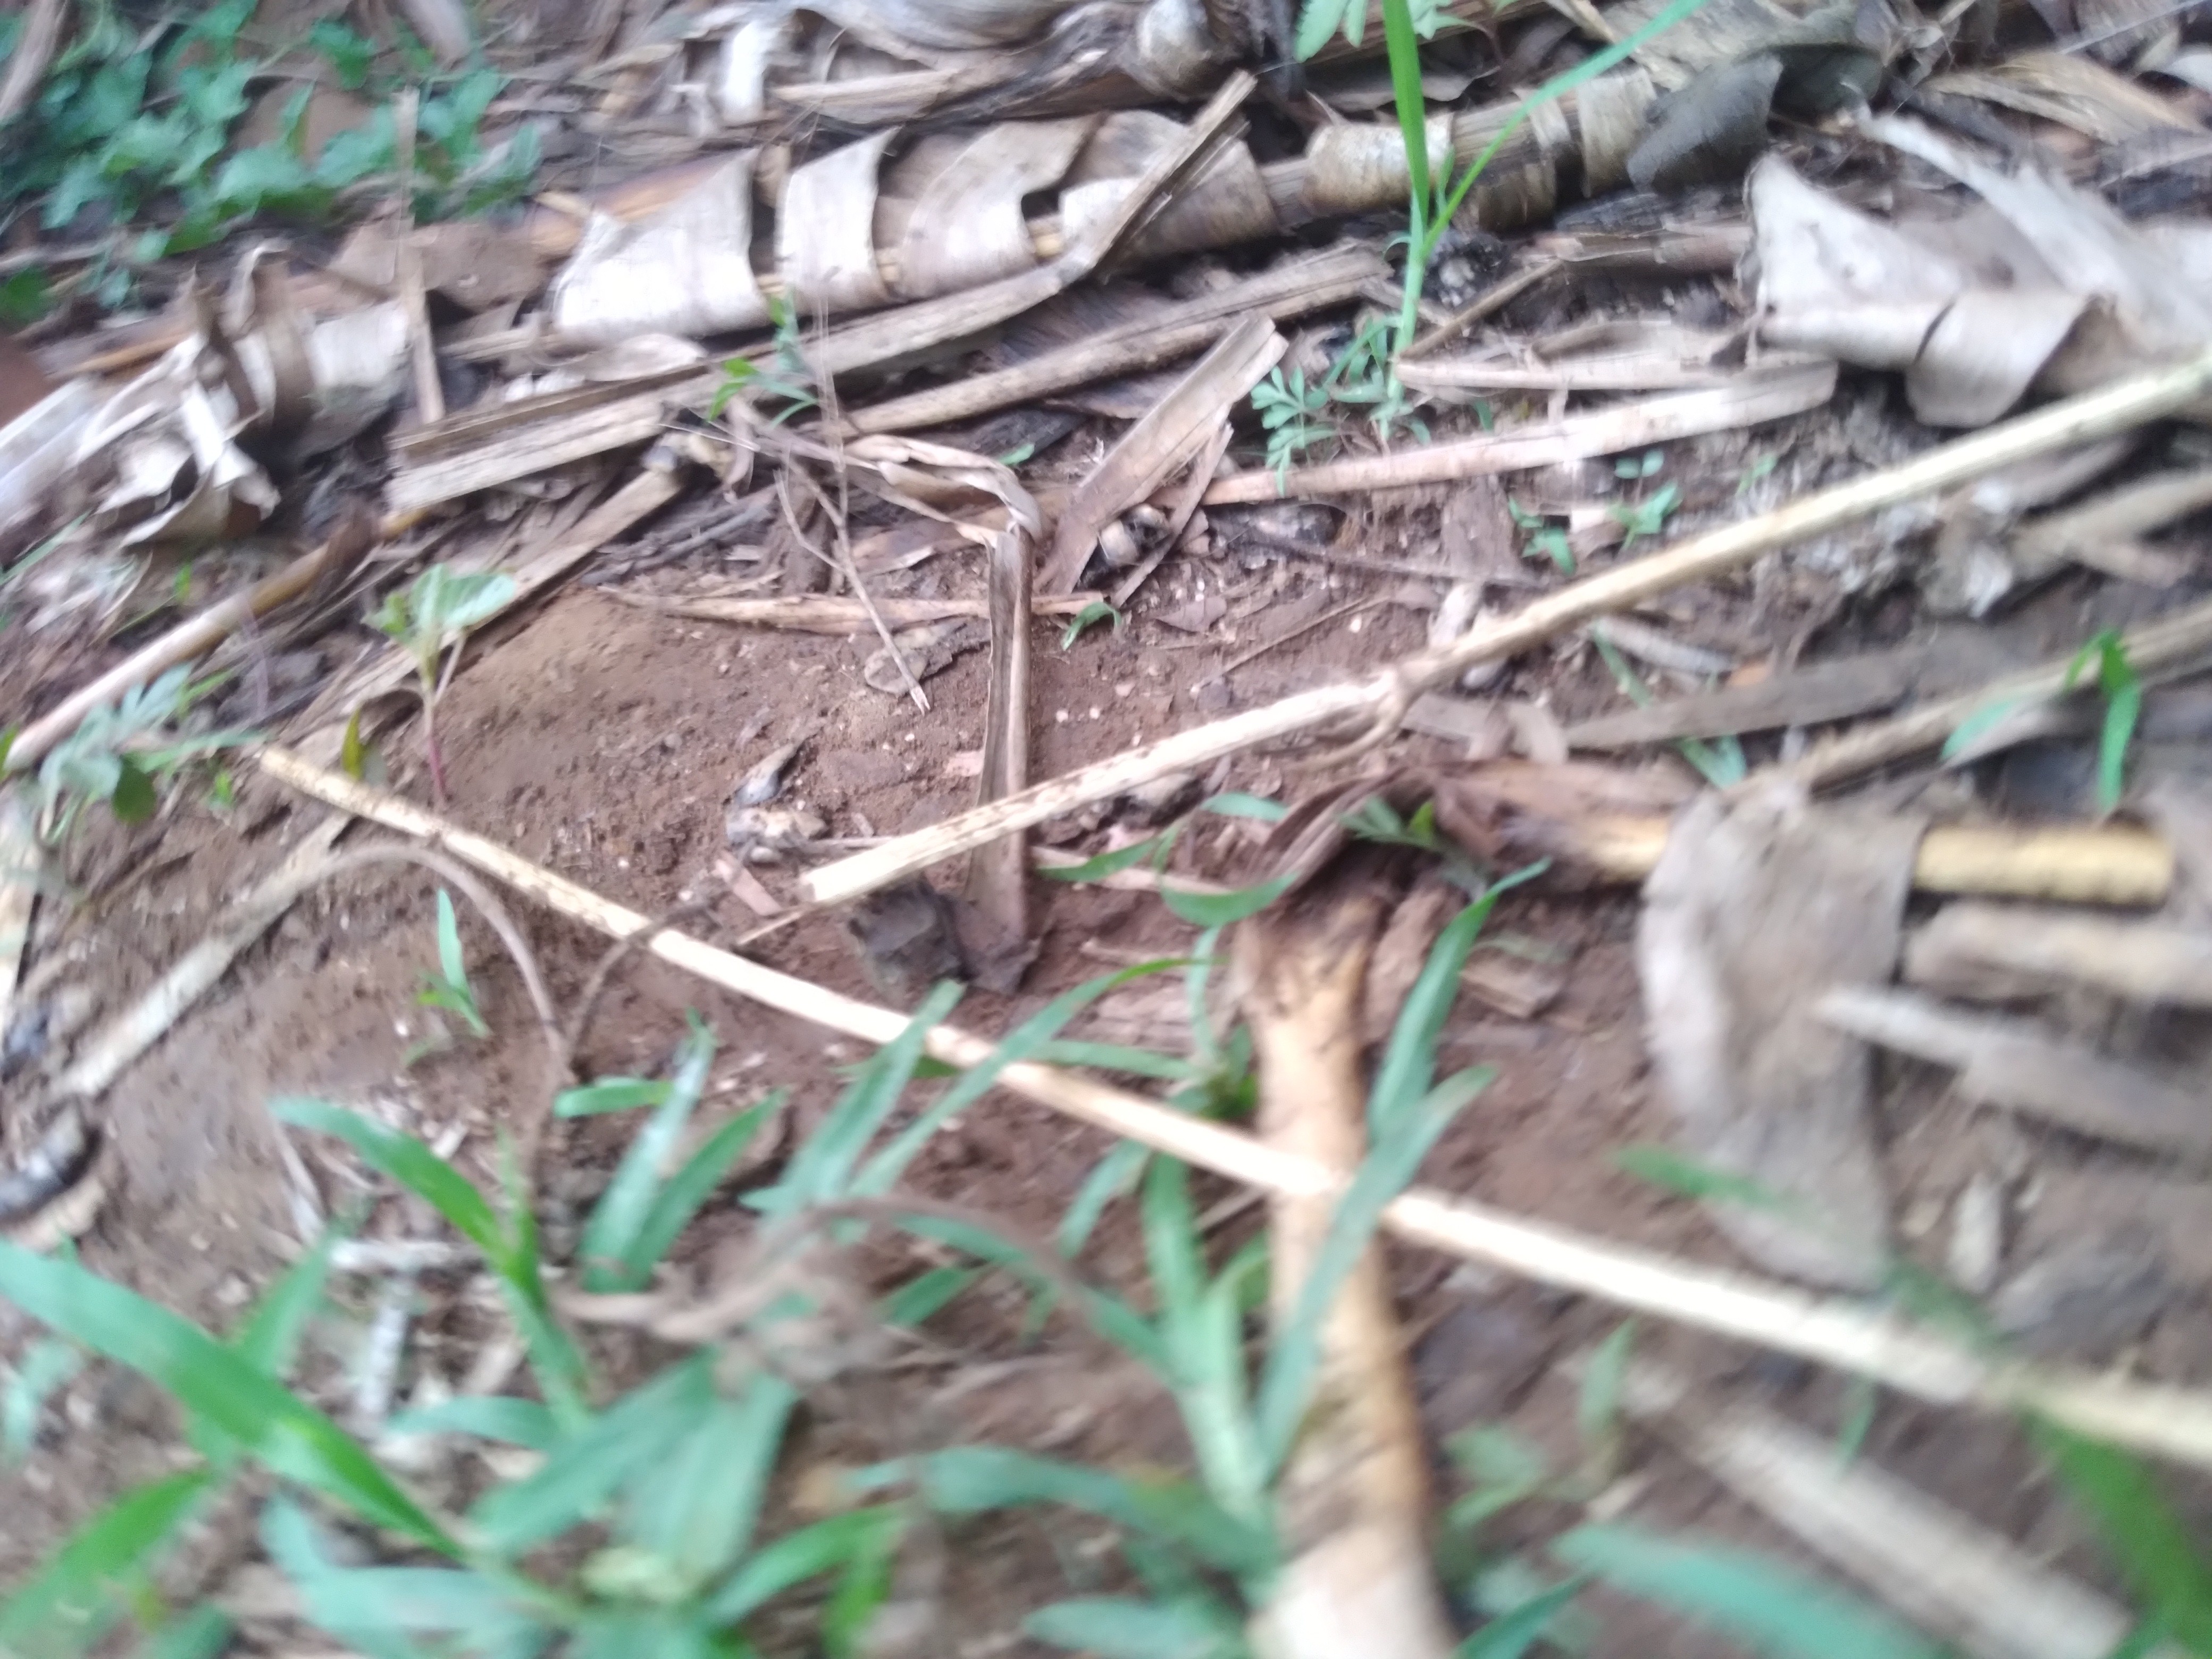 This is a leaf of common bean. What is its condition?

rust
